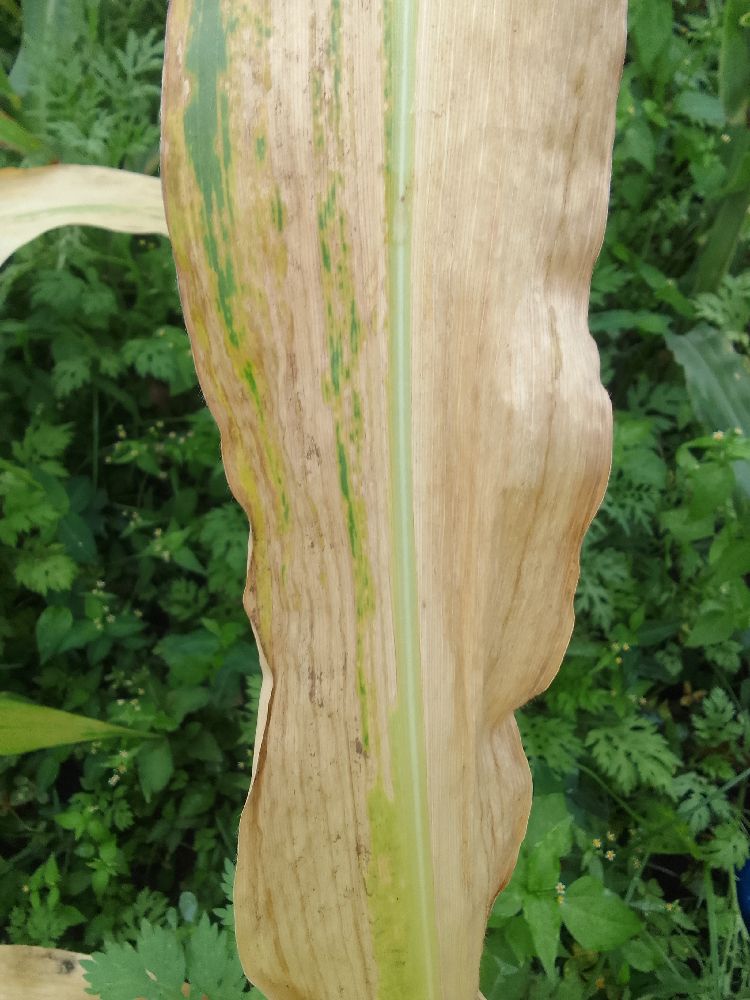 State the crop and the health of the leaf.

maize, maize lethal necrosis
